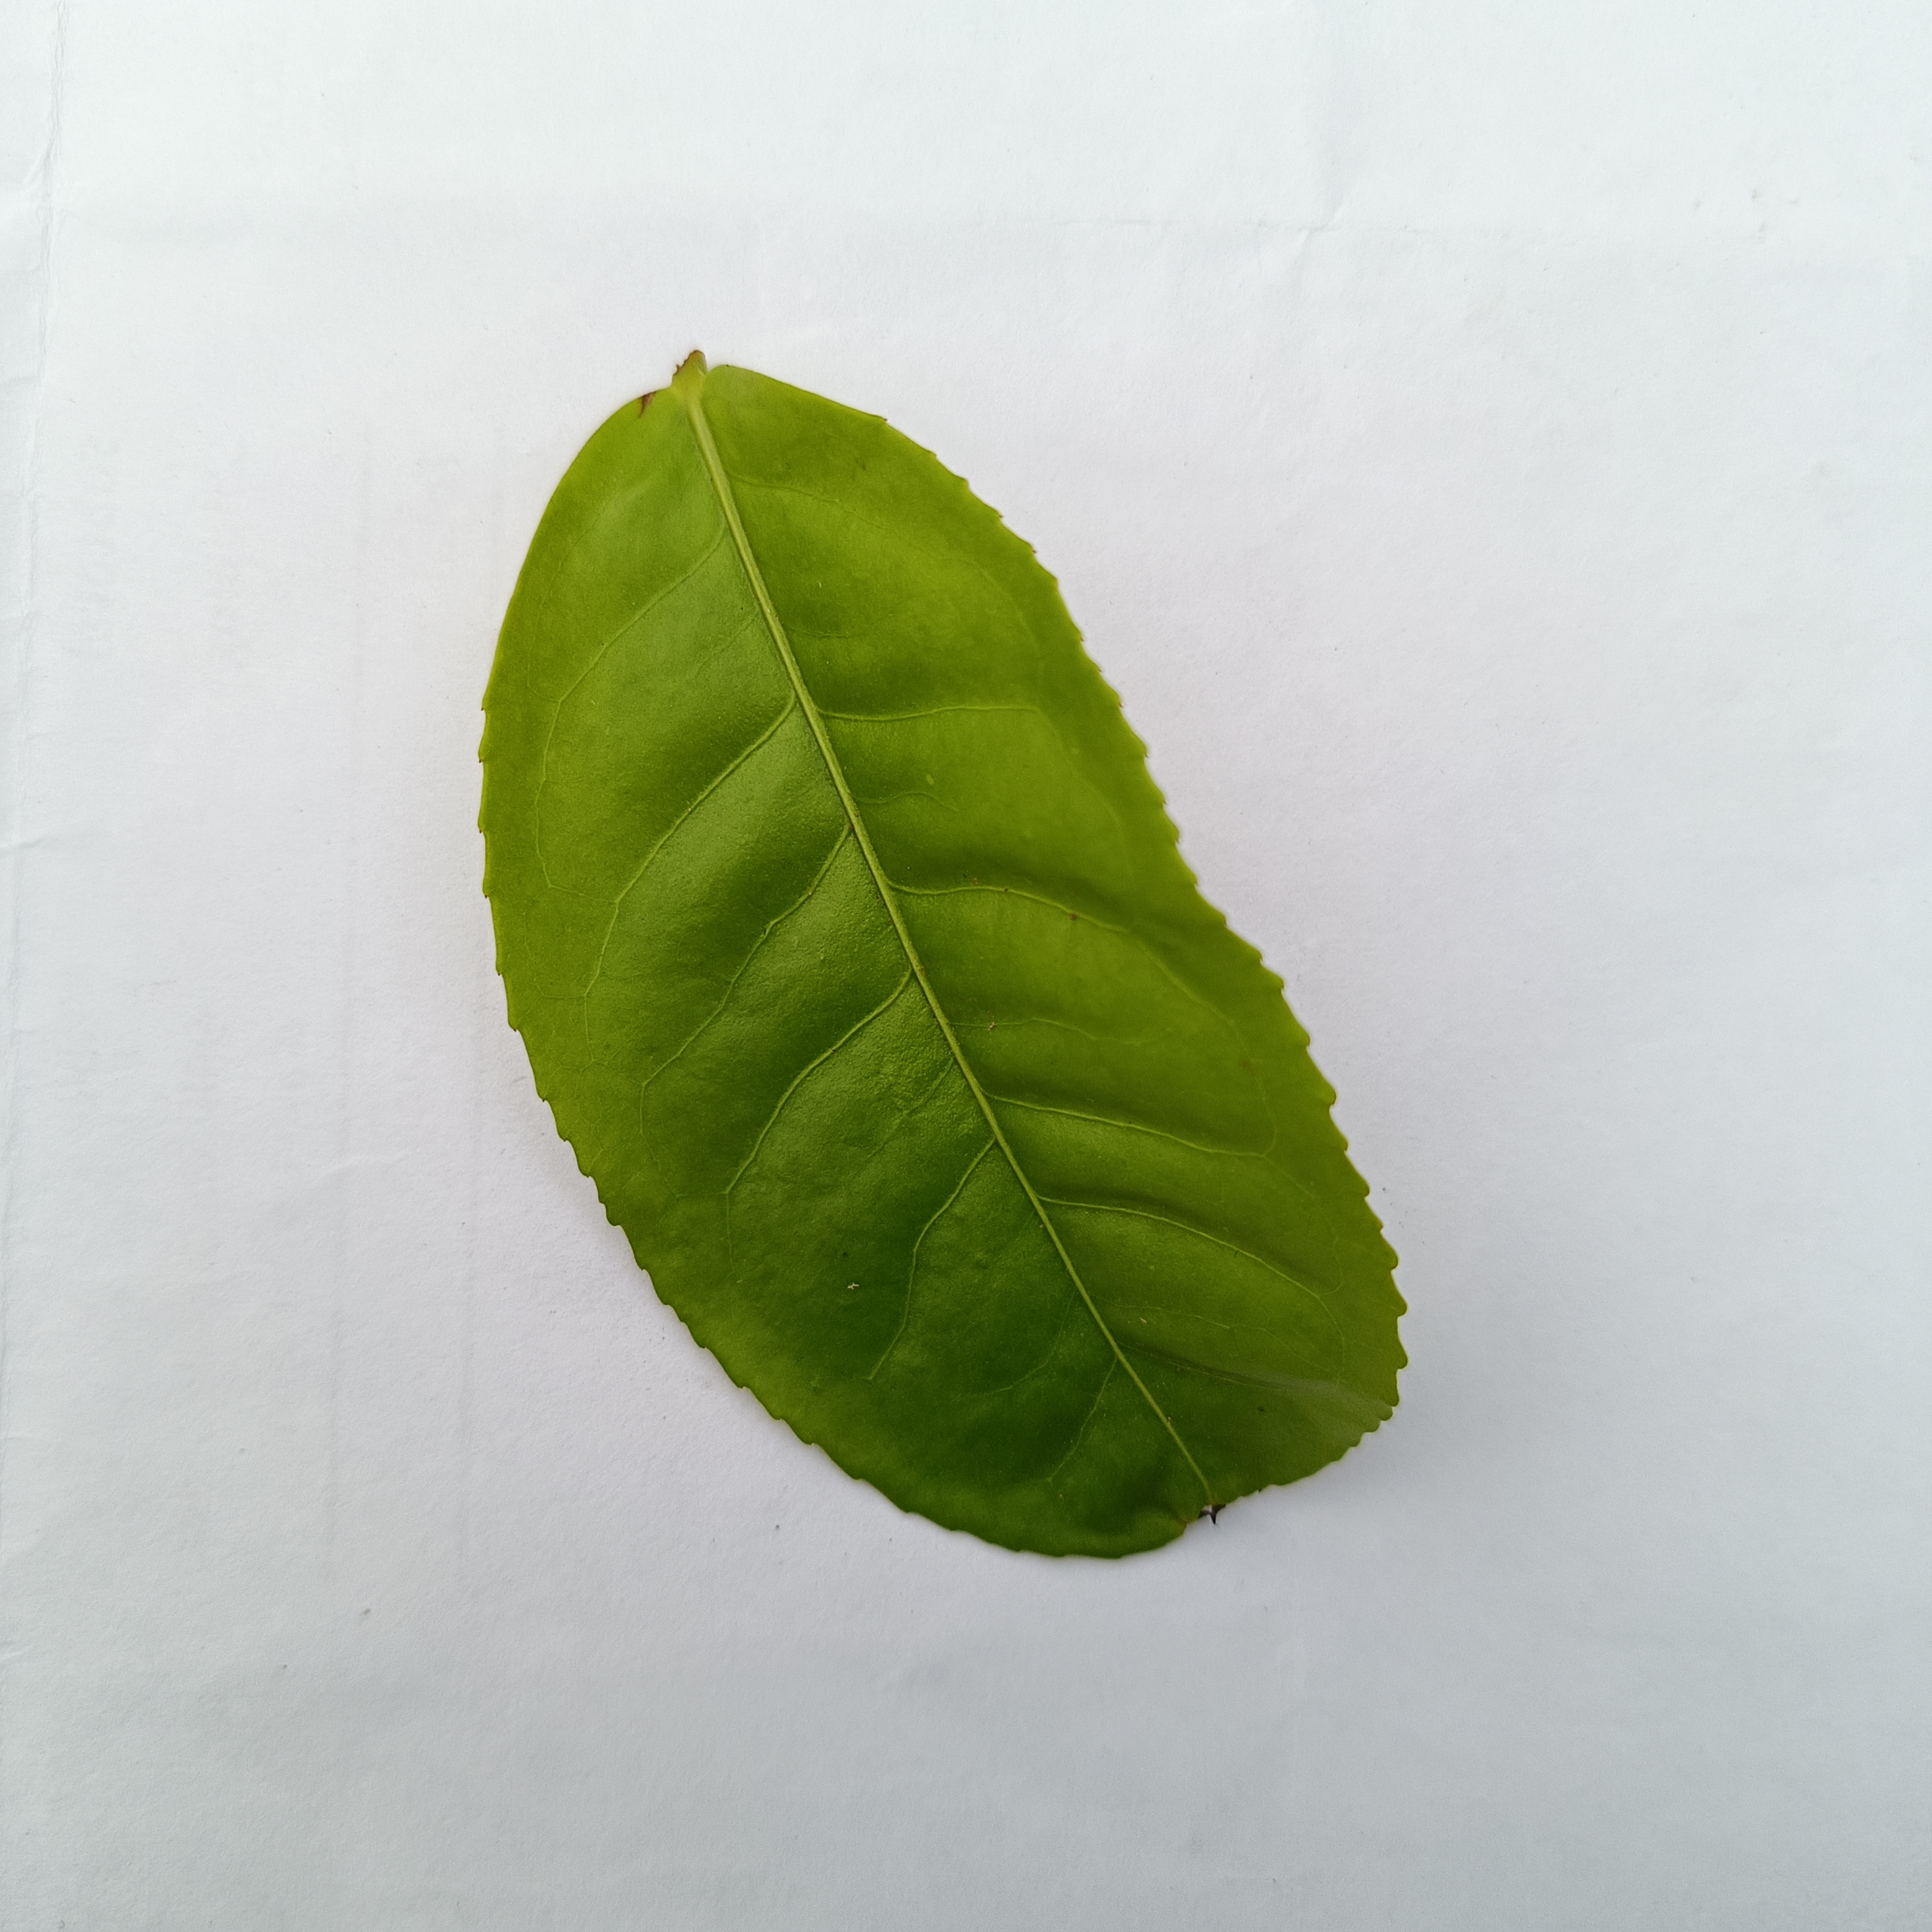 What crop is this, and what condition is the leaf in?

tea, healthy
